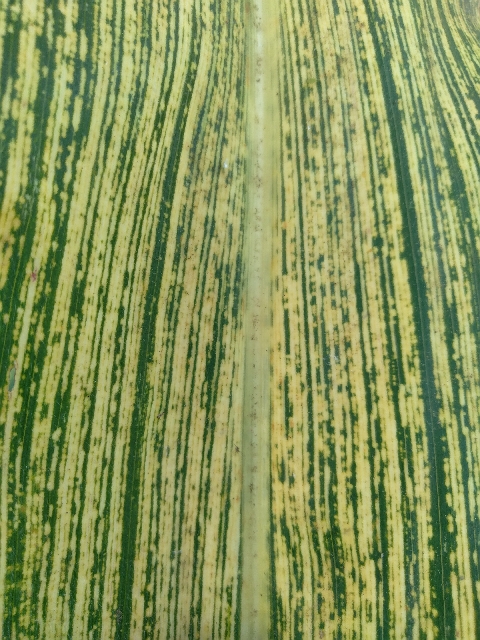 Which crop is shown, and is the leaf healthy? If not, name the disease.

maize, maize streak virus
